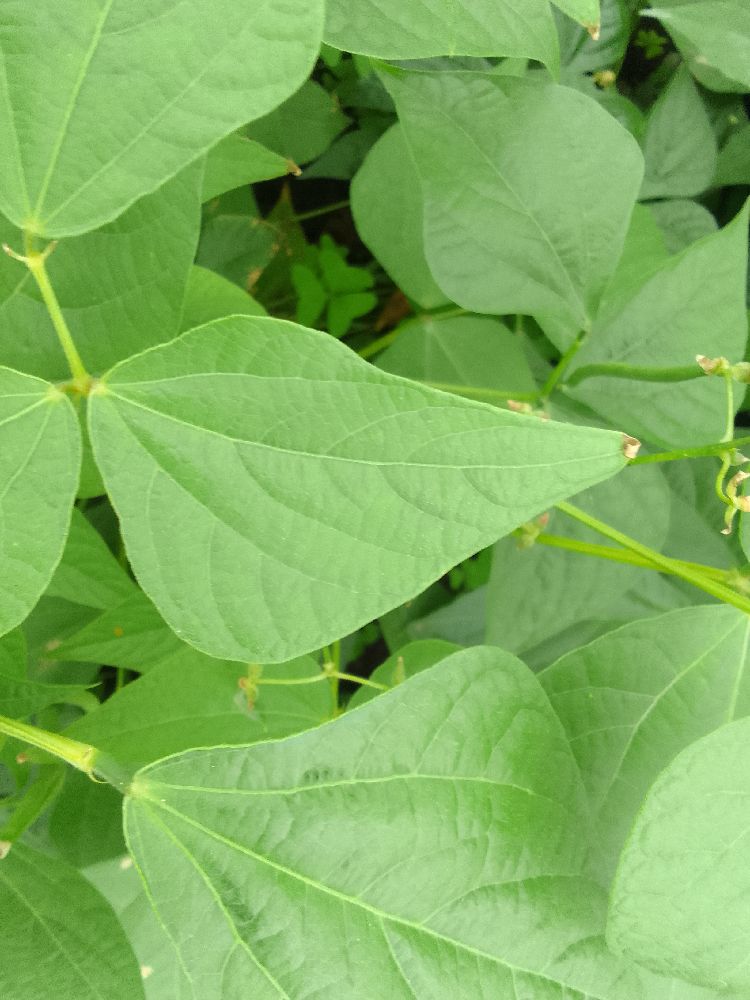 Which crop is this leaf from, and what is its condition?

common bean, healthy
